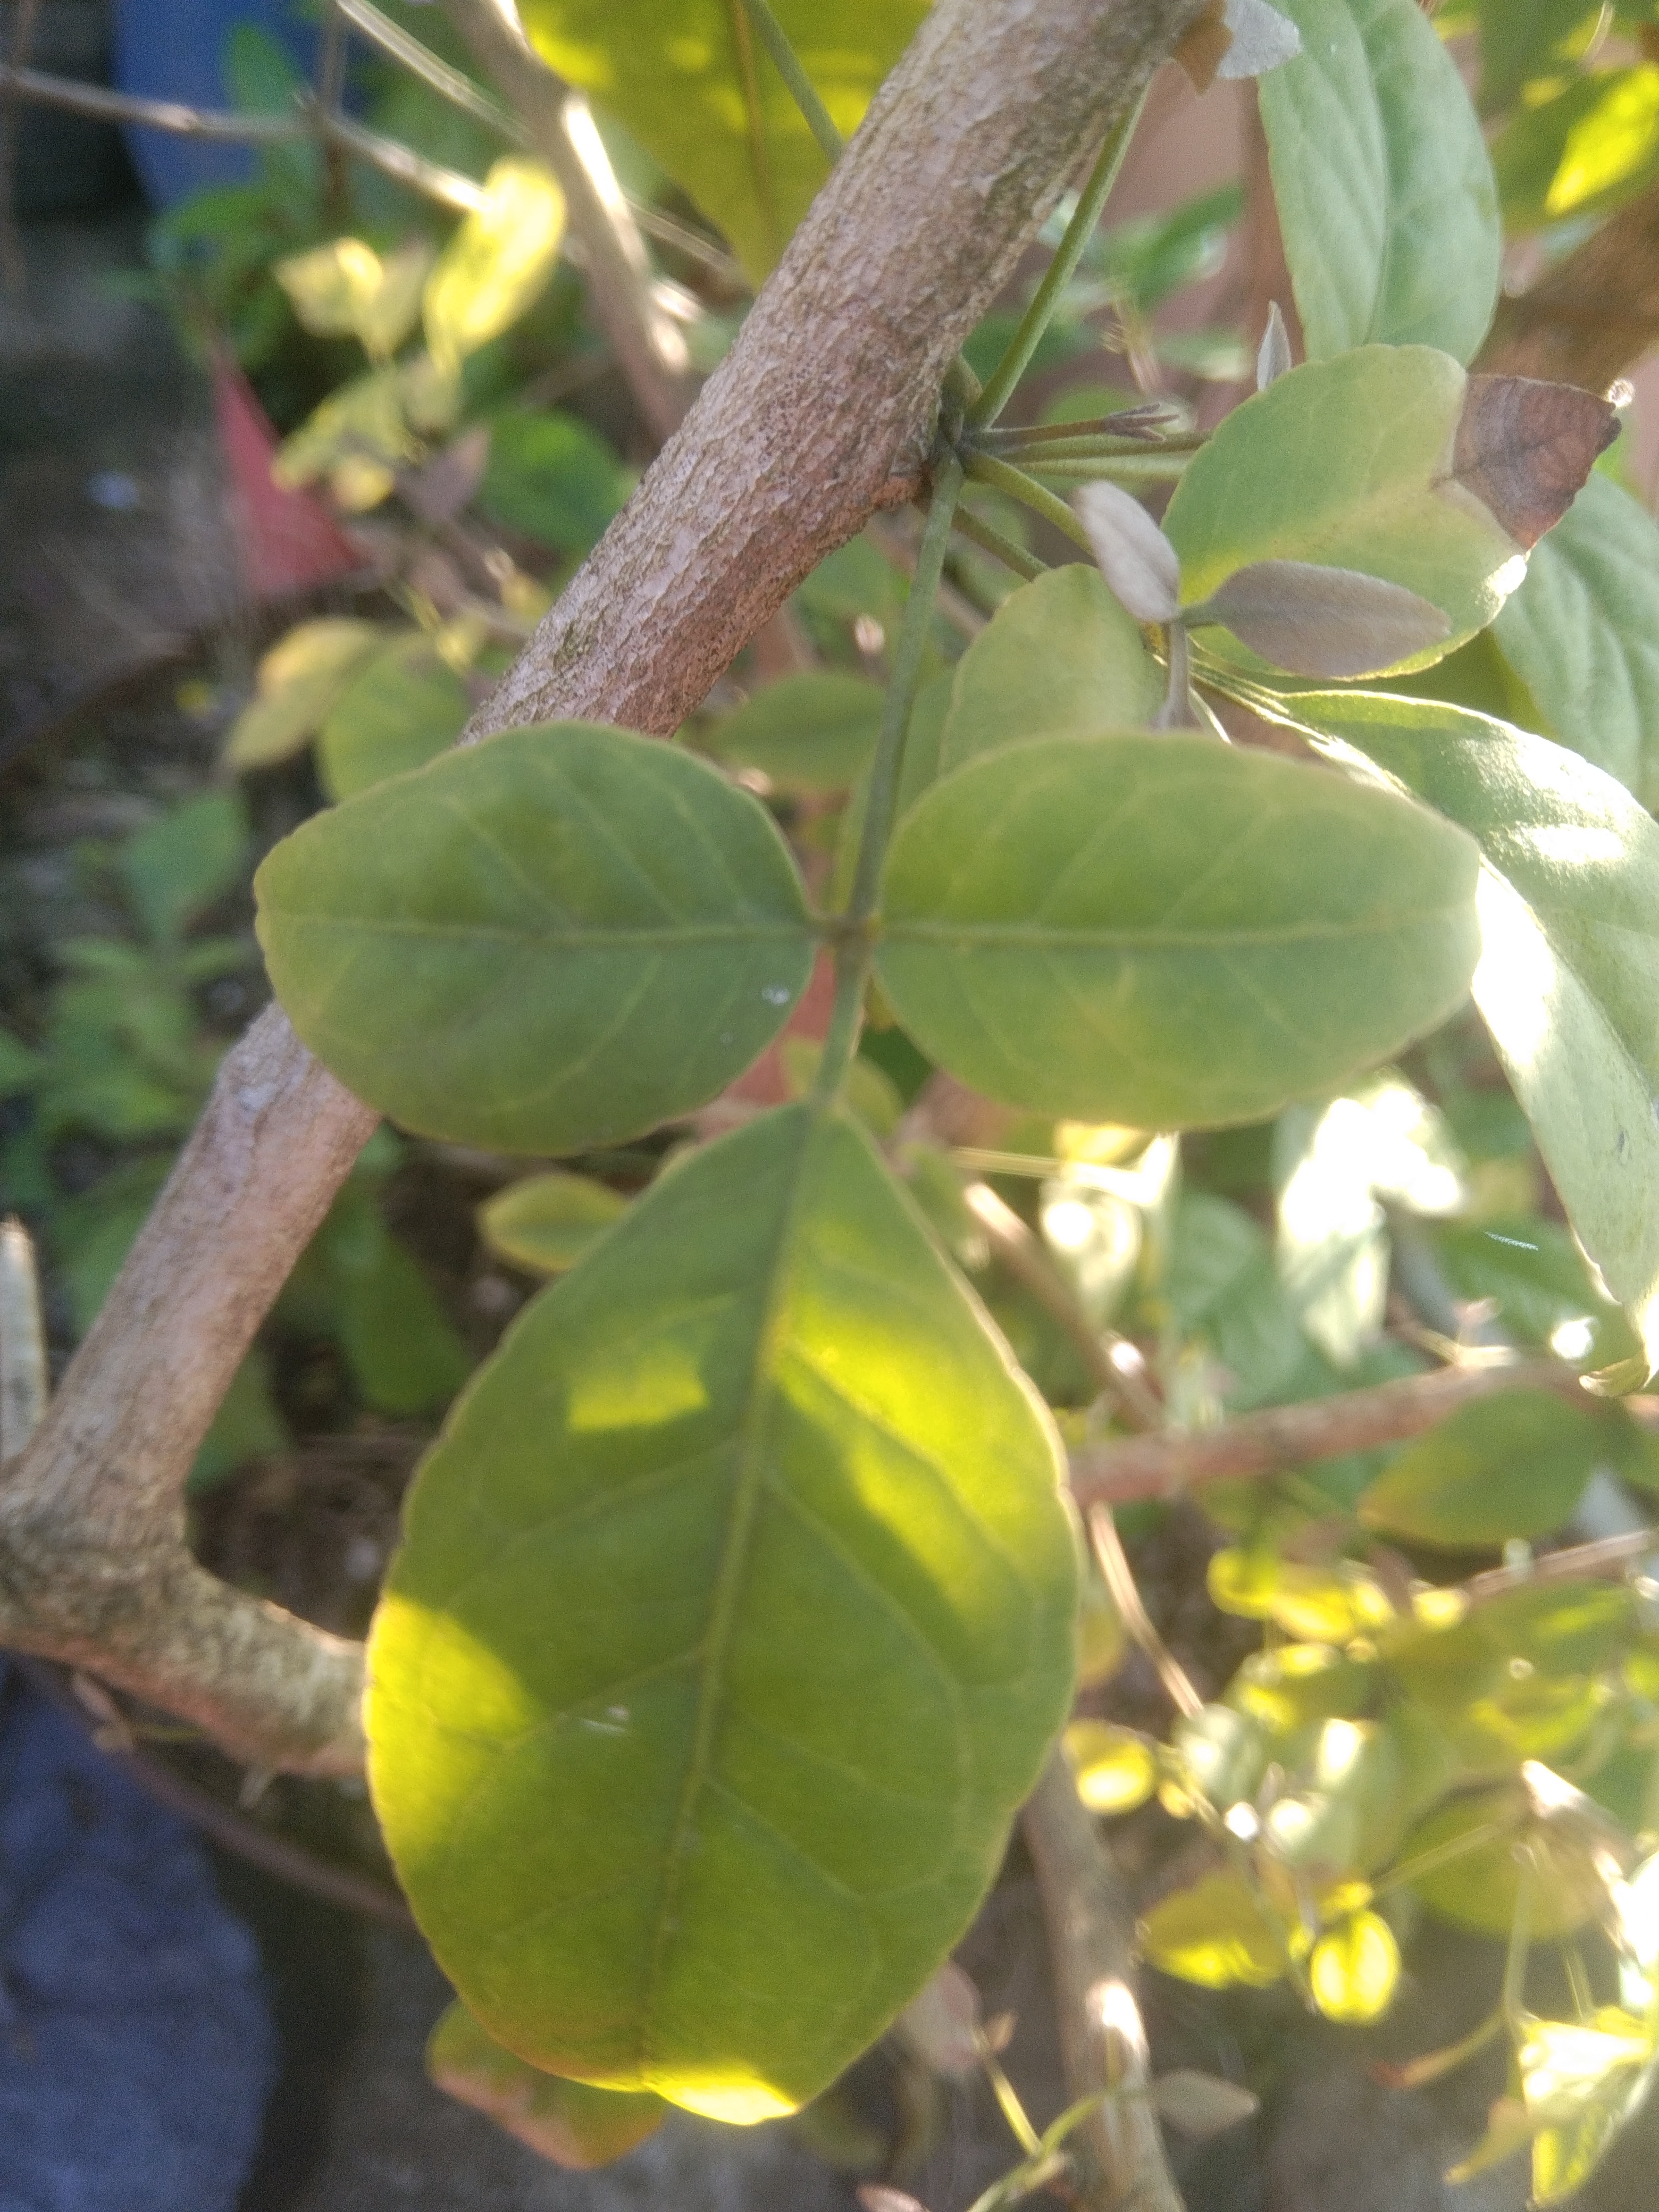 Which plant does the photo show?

wood apple
